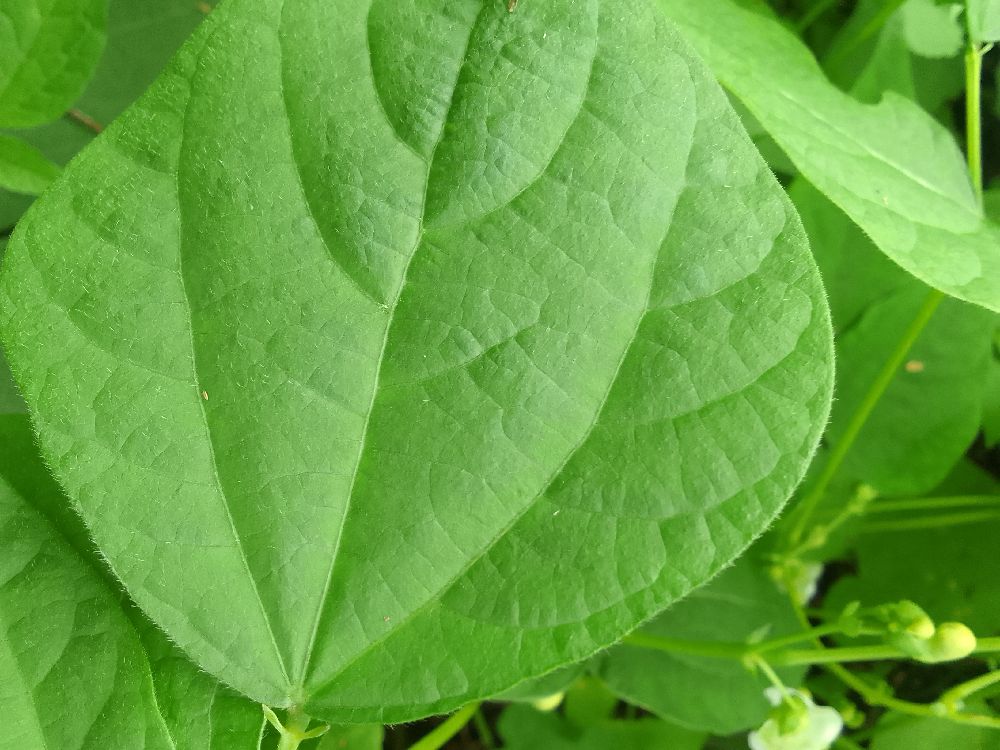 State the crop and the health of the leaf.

common bean, healthy
